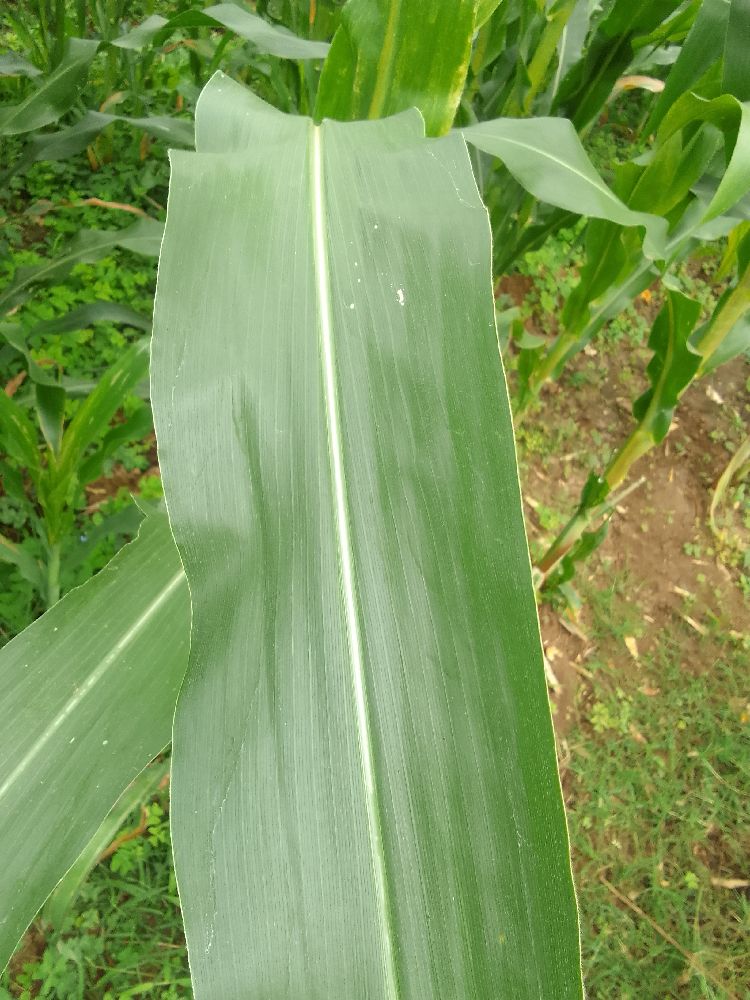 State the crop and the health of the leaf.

maize, healthy
